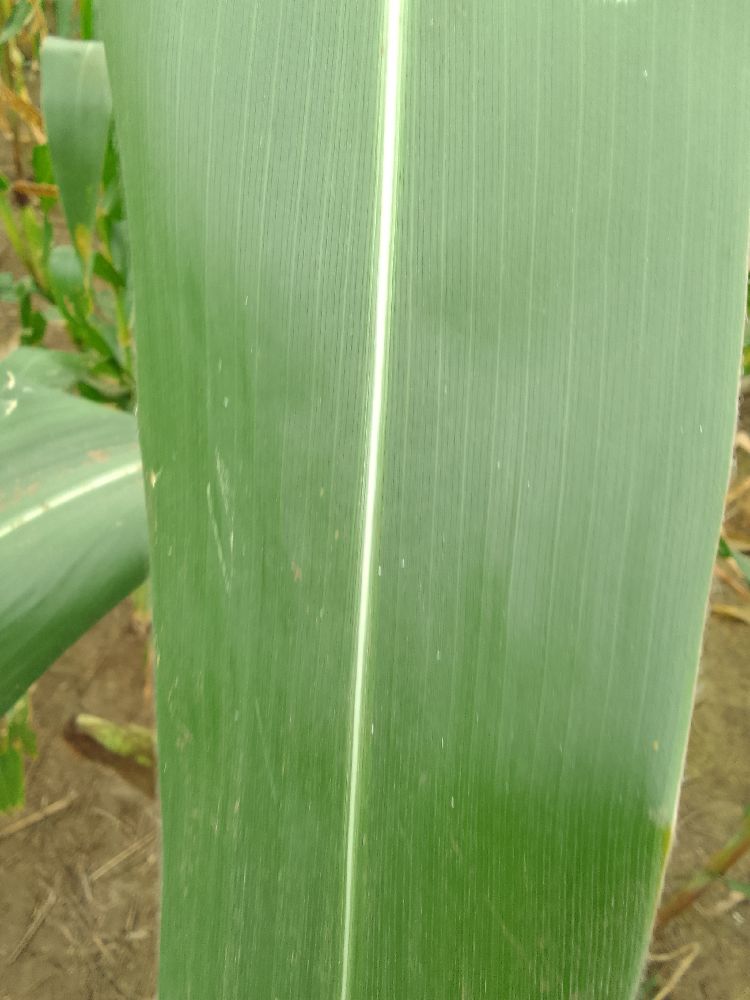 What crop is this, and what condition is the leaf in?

maize, healthy
